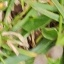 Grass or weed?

grass
